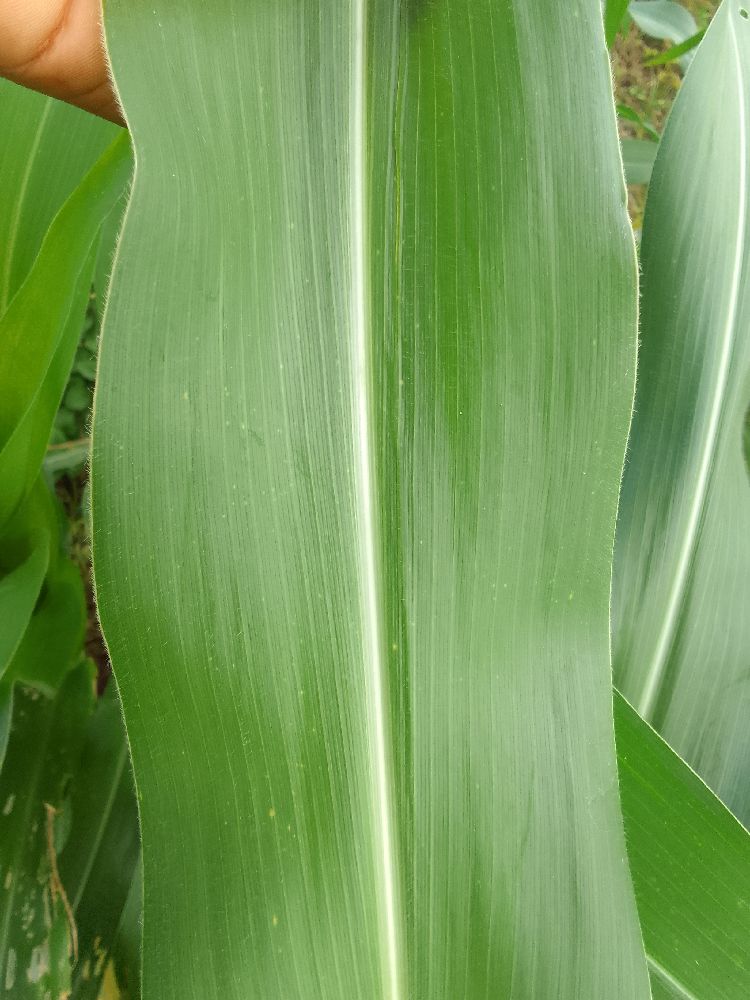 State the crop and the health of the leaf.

maize, healthy
